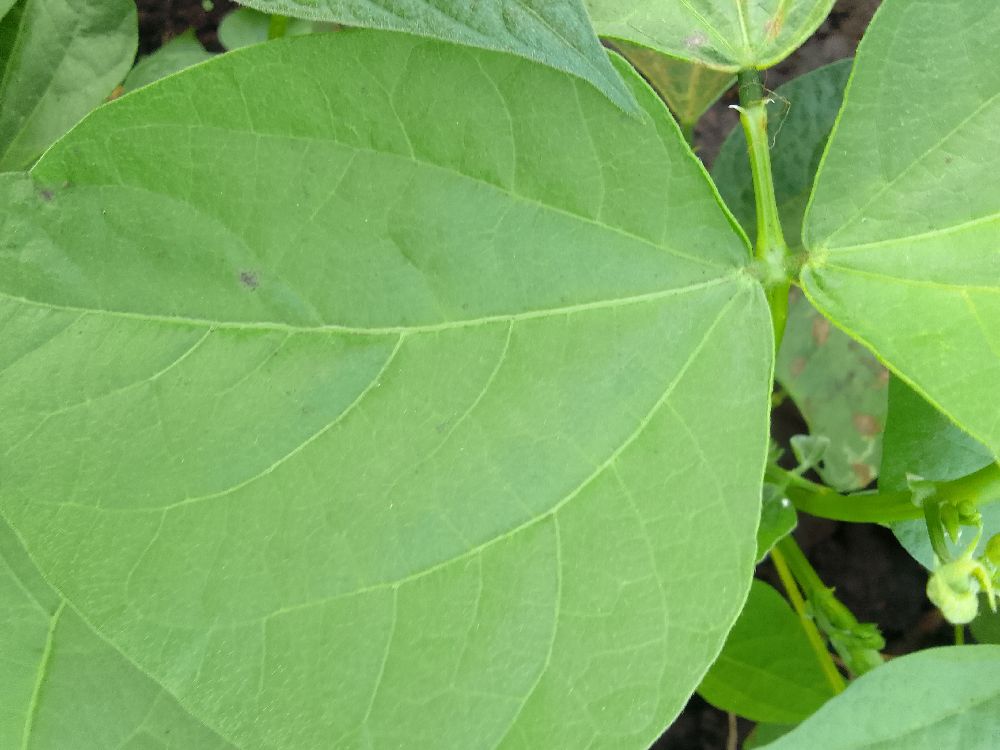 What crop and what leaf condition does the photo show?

common bean, healthy
